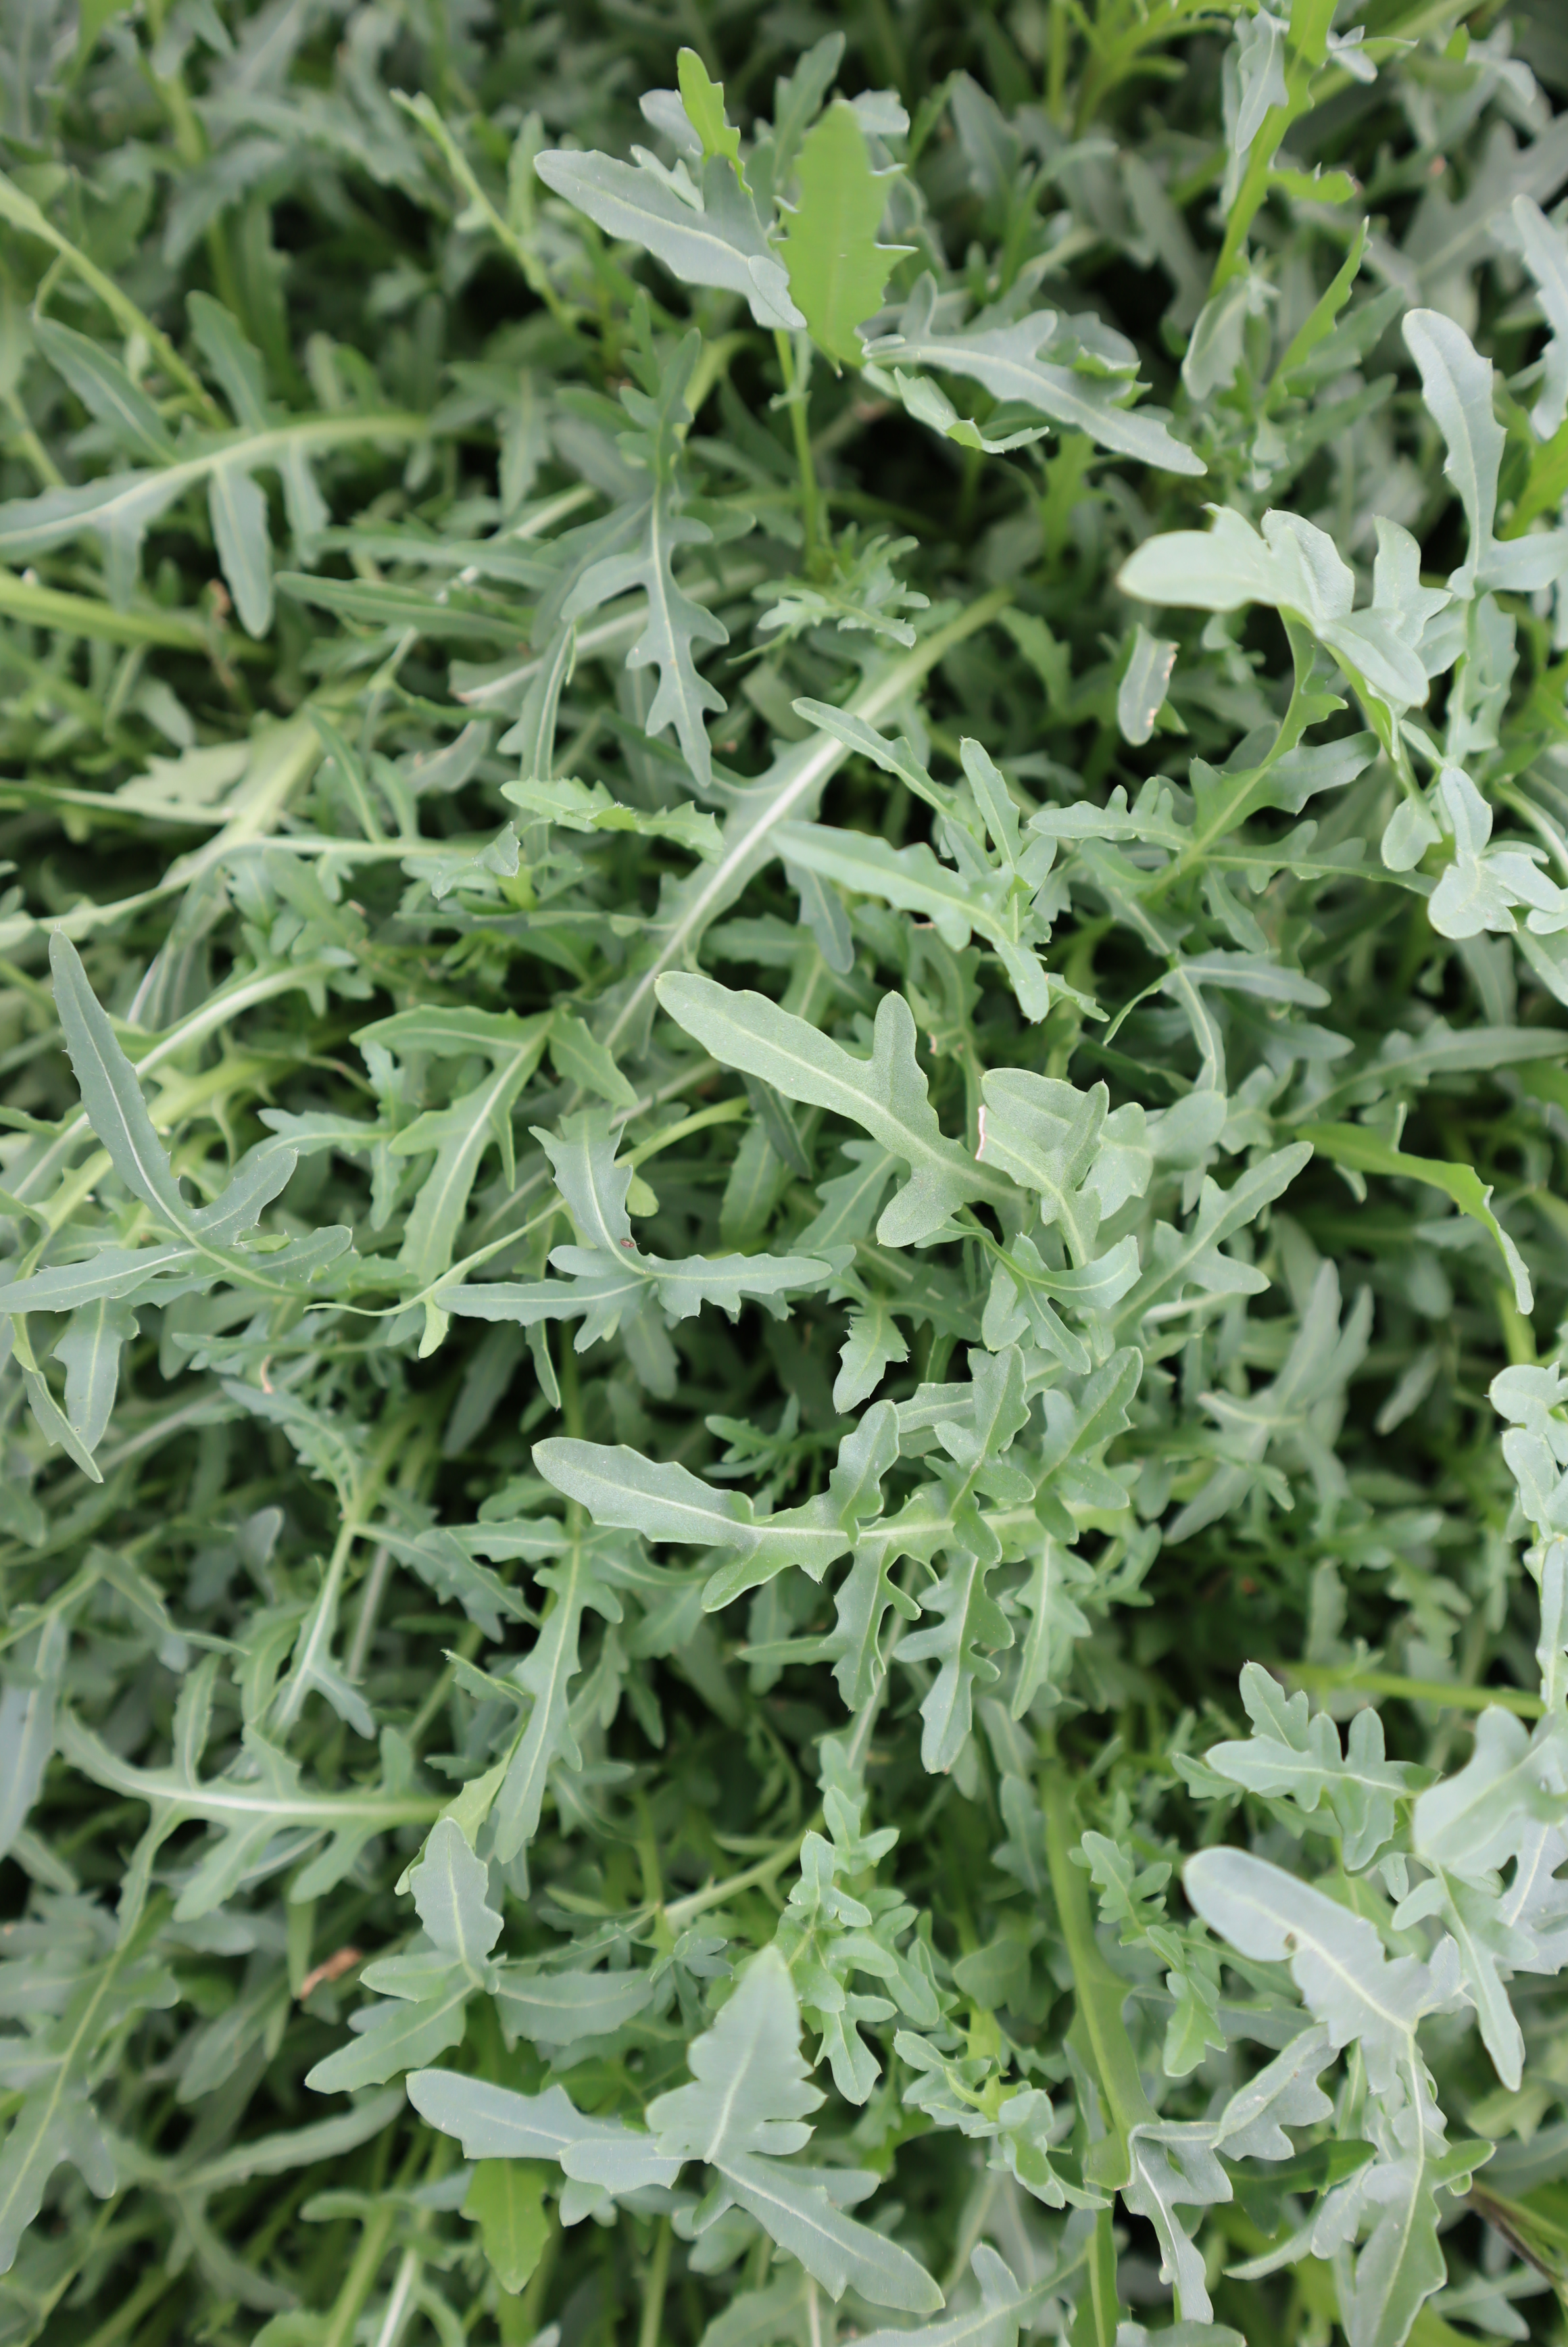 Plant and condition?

rocket, healthy
